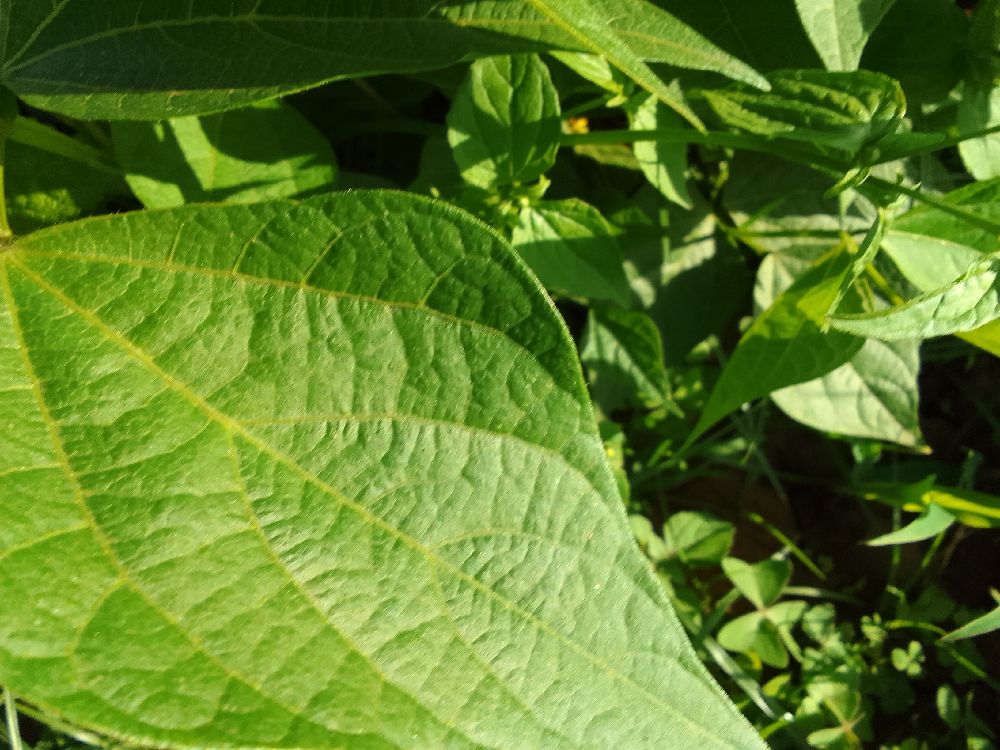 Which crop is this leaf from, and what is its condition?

common bean, healthy
